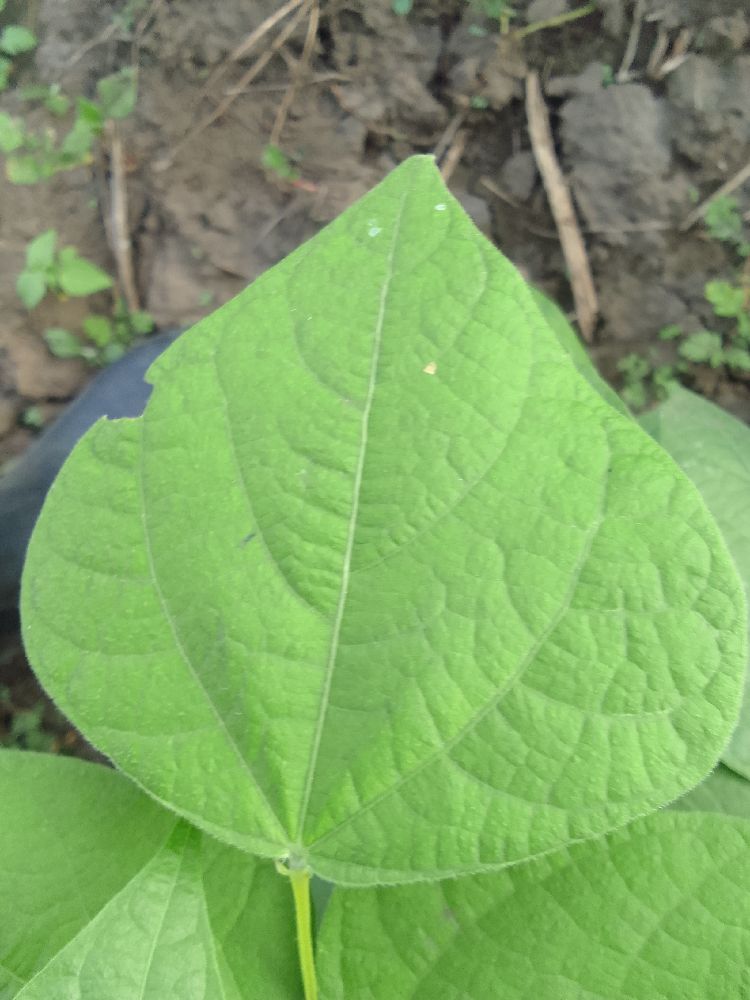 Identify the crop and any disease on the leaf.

common bean, healthy
